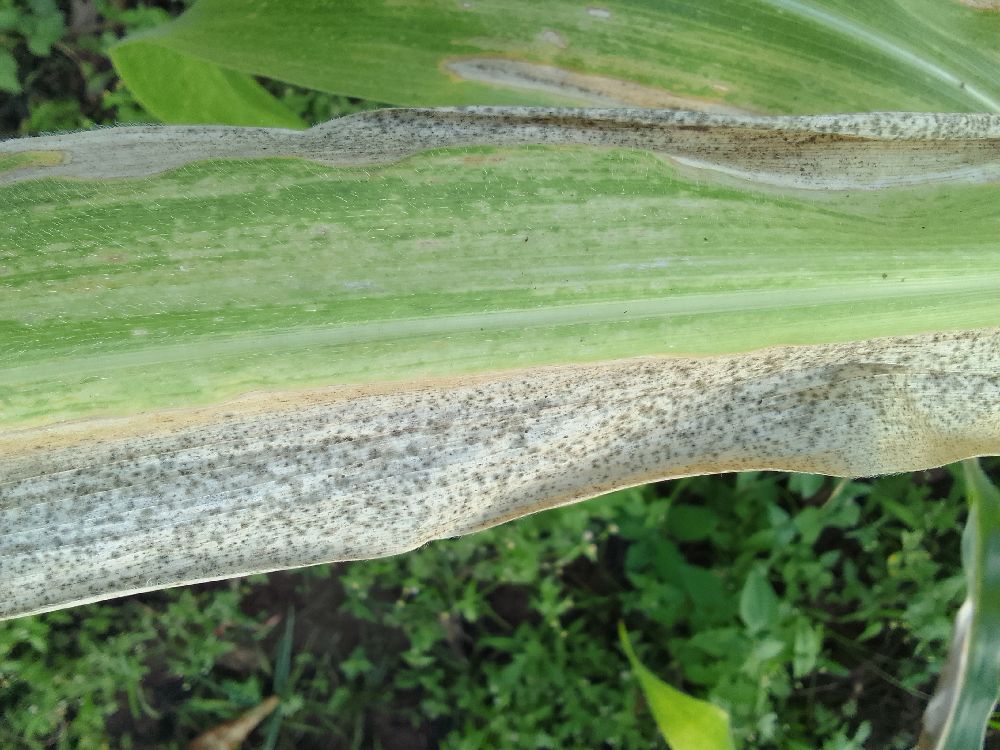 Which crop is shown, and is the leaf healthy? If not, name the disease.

maize, maize lethal necrosis
